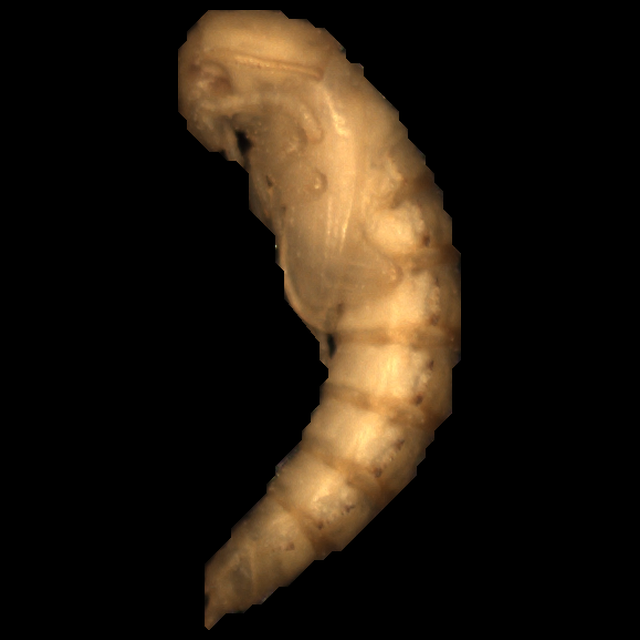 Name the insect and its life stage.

mealworm pupa
